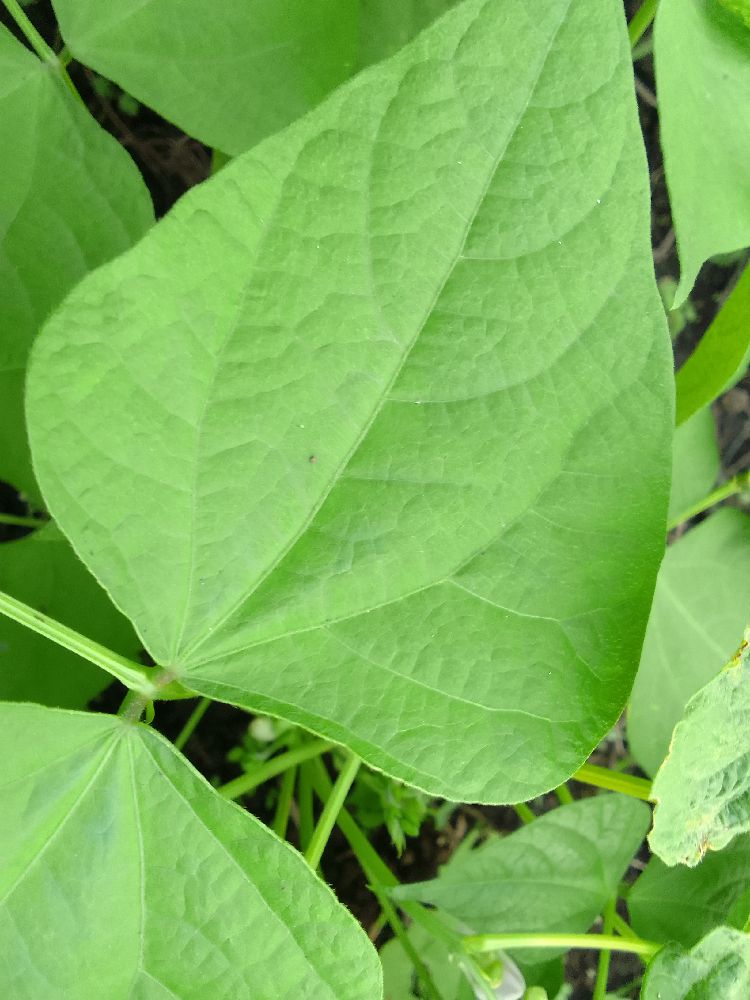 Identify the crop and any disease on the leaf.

common bean, healthy
